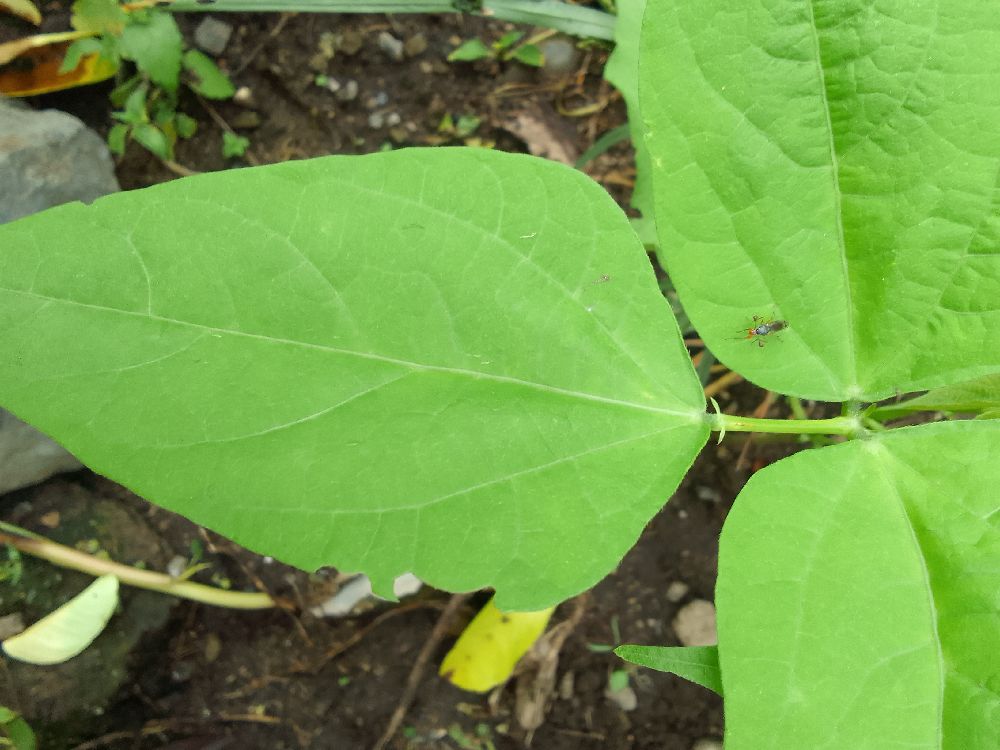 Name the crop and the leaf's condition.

common bean, healthy
